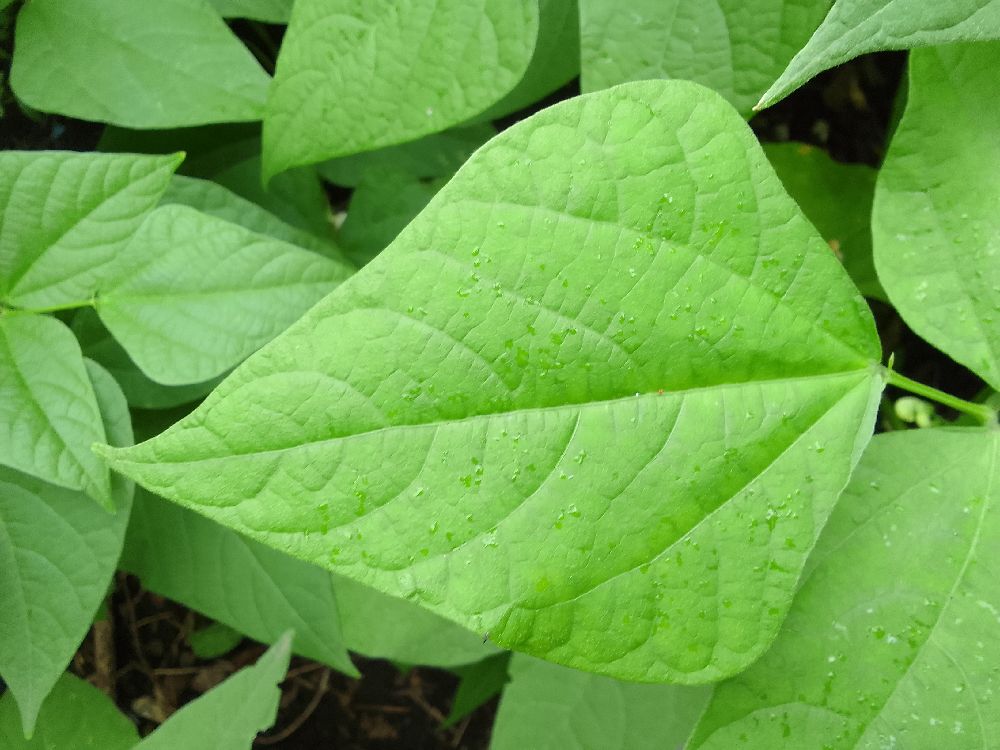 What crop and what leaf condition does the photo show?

common bean, healthy
